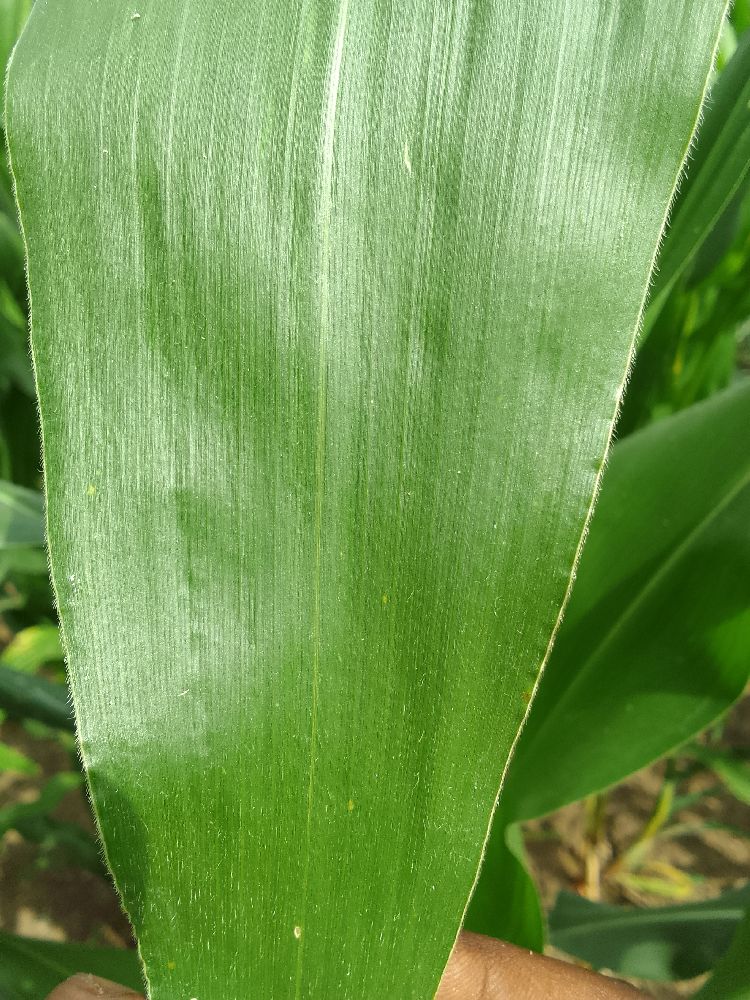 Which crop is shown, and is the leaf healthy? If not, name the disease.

maize, healthy
